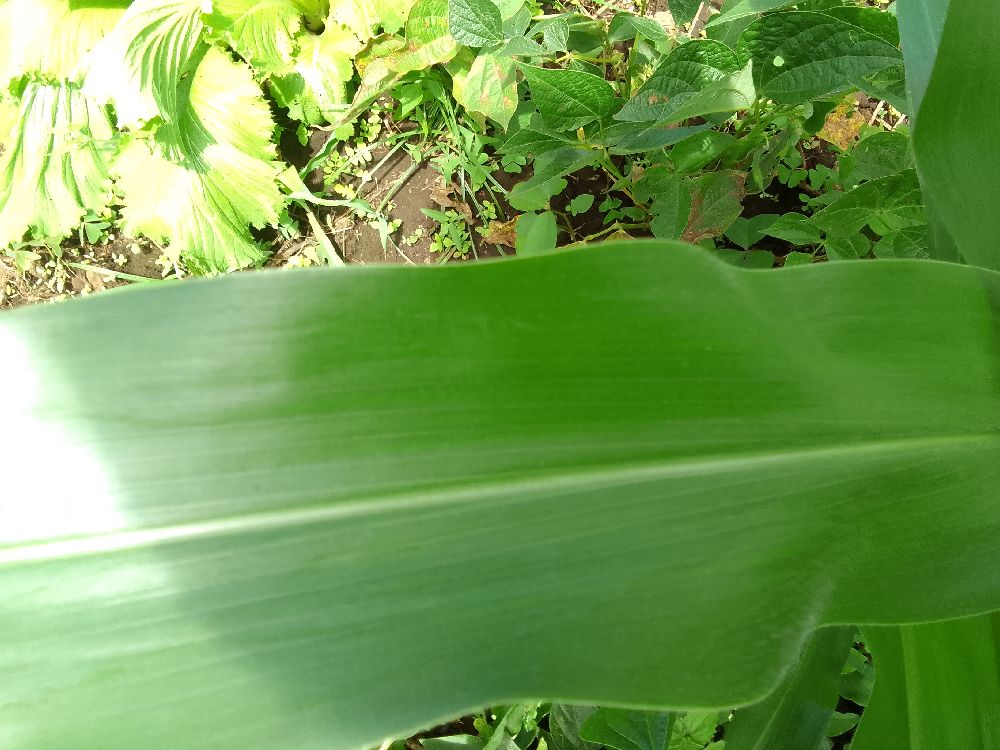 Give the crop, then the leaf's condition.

maize, healthy
